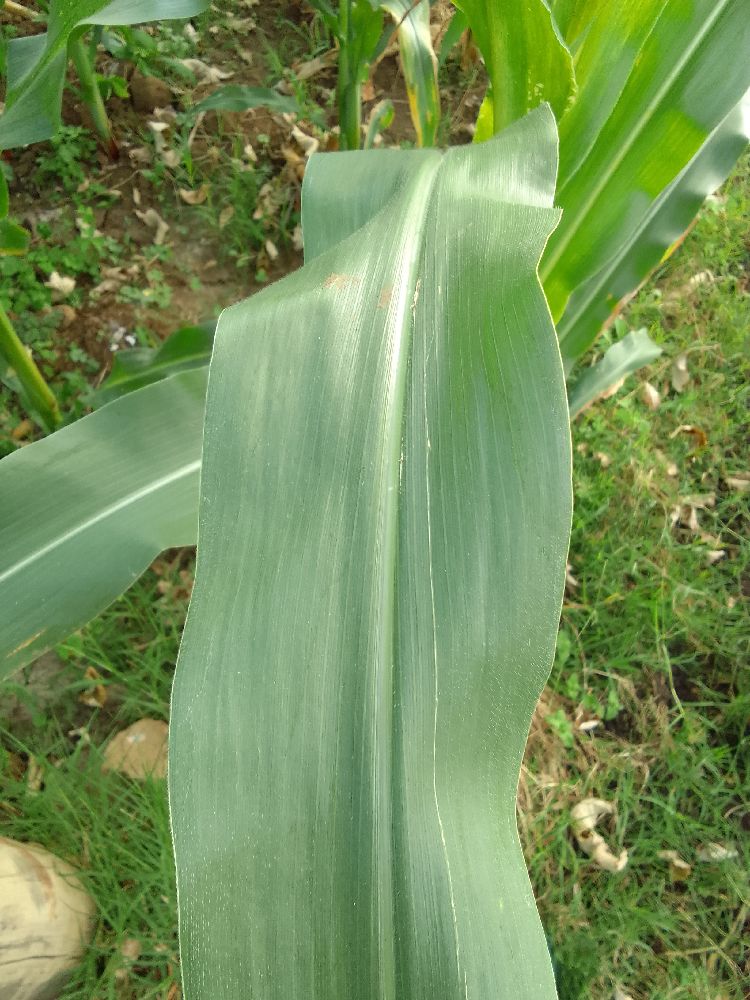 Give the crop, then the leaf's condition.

maize, healthy
